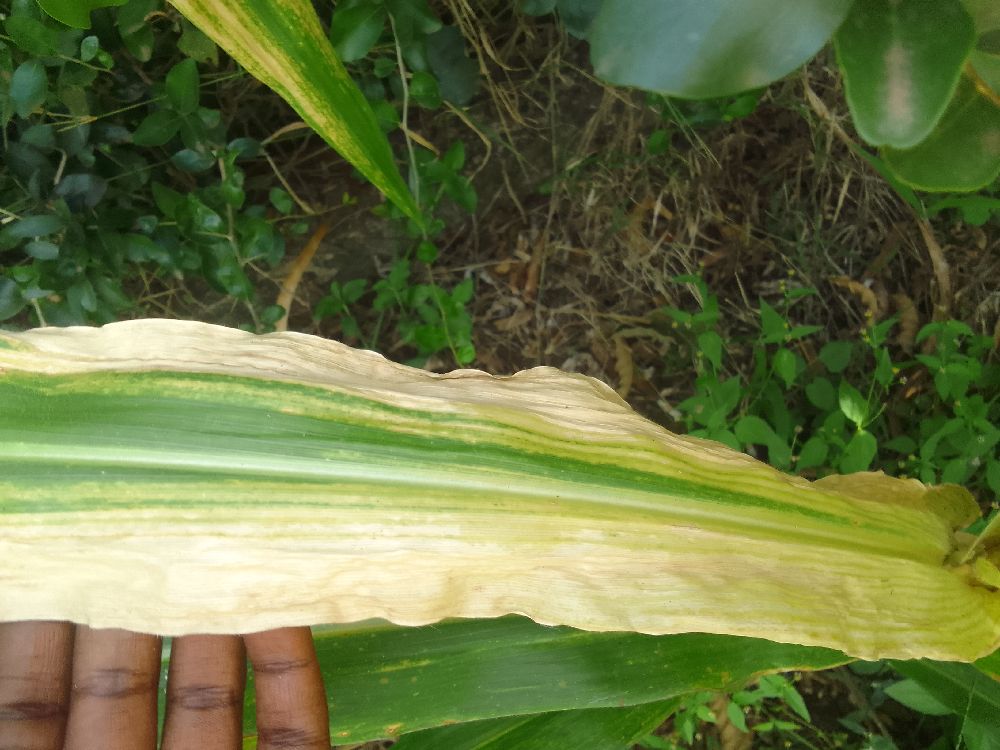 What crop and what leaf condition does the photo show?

maize, maize lethal necrosis
